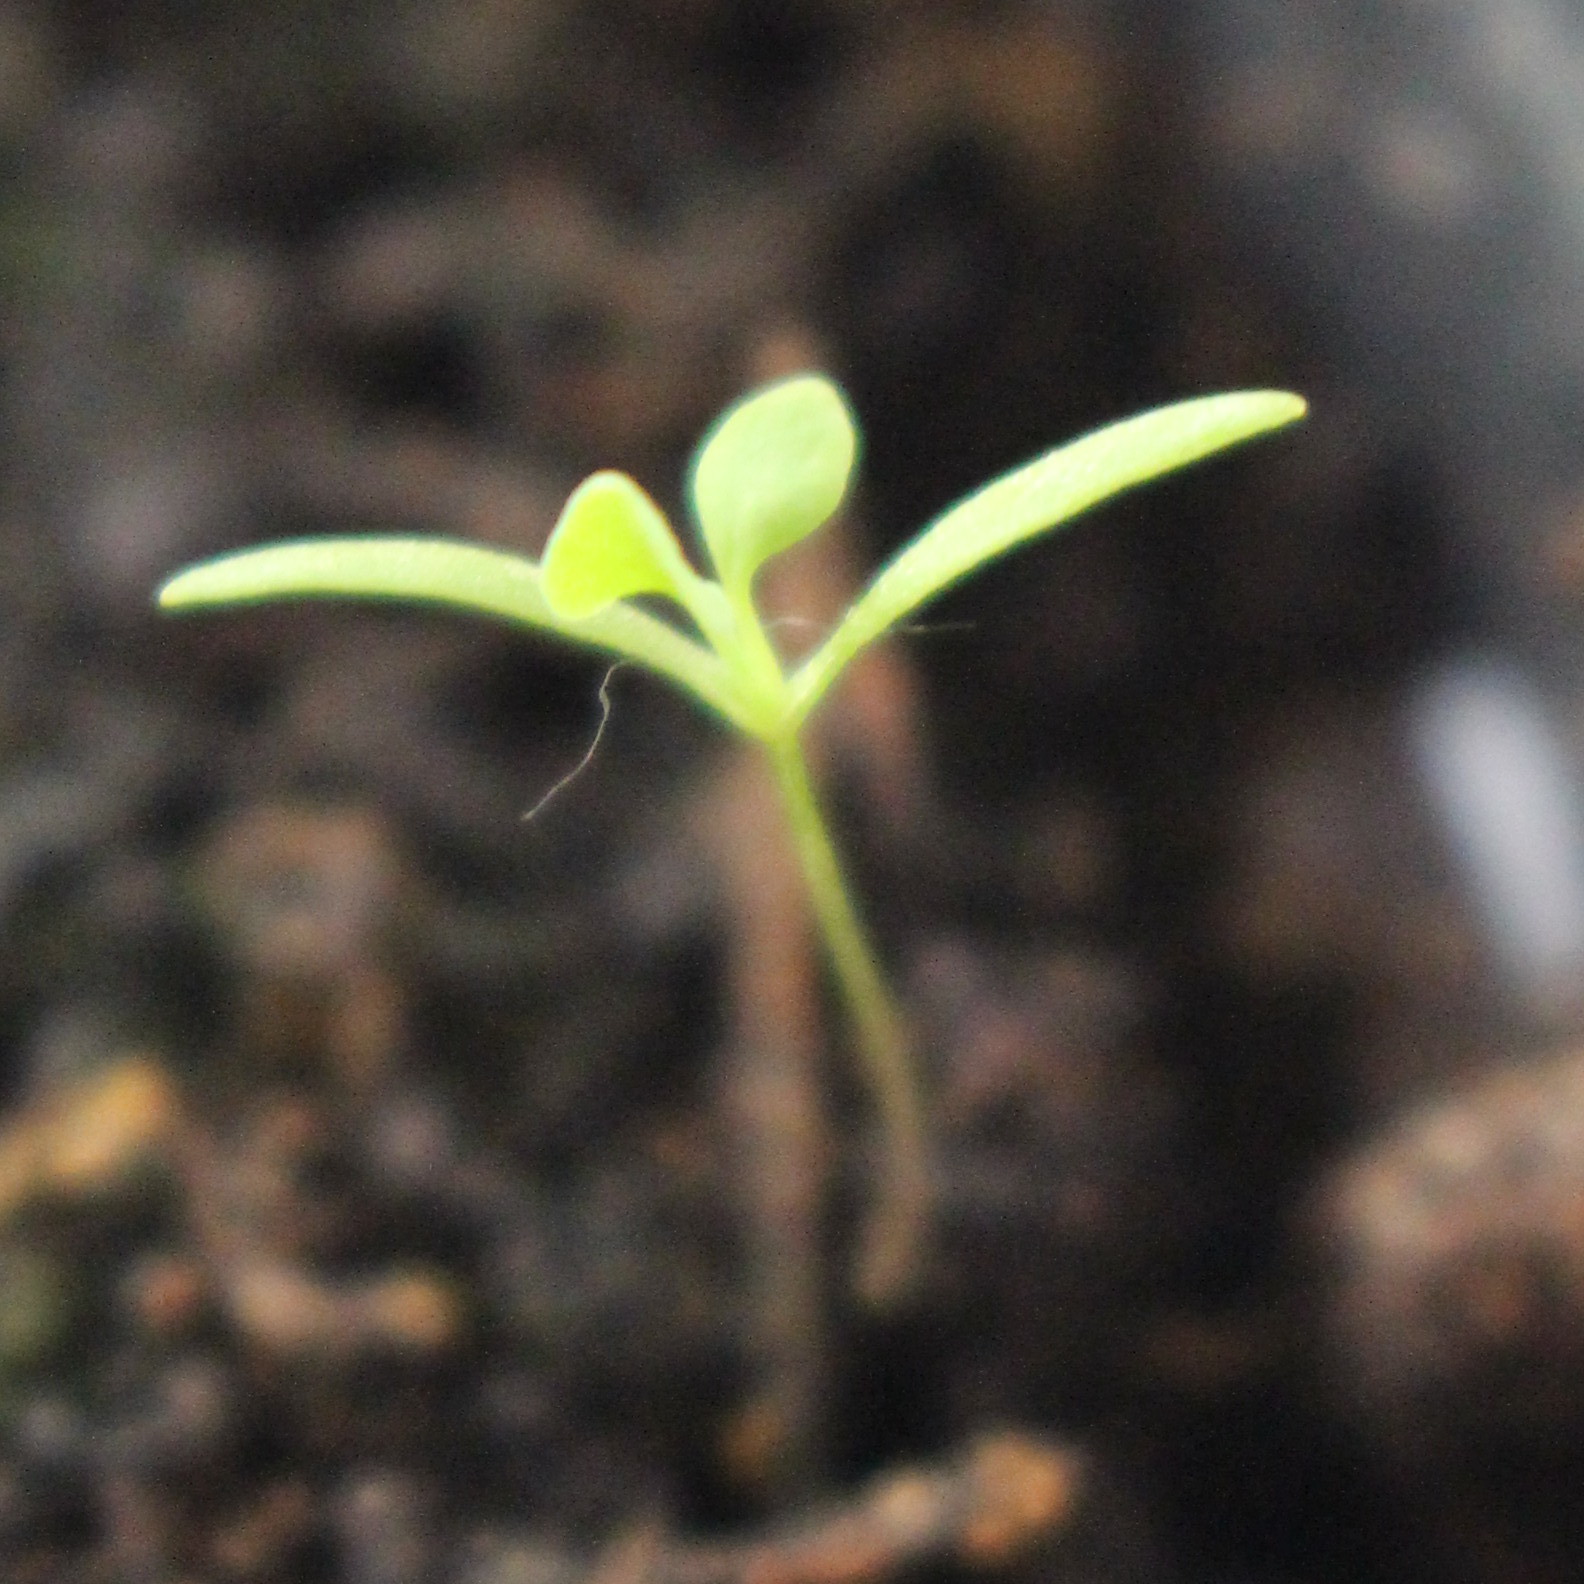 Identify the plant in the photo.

Papaver rhoeas
